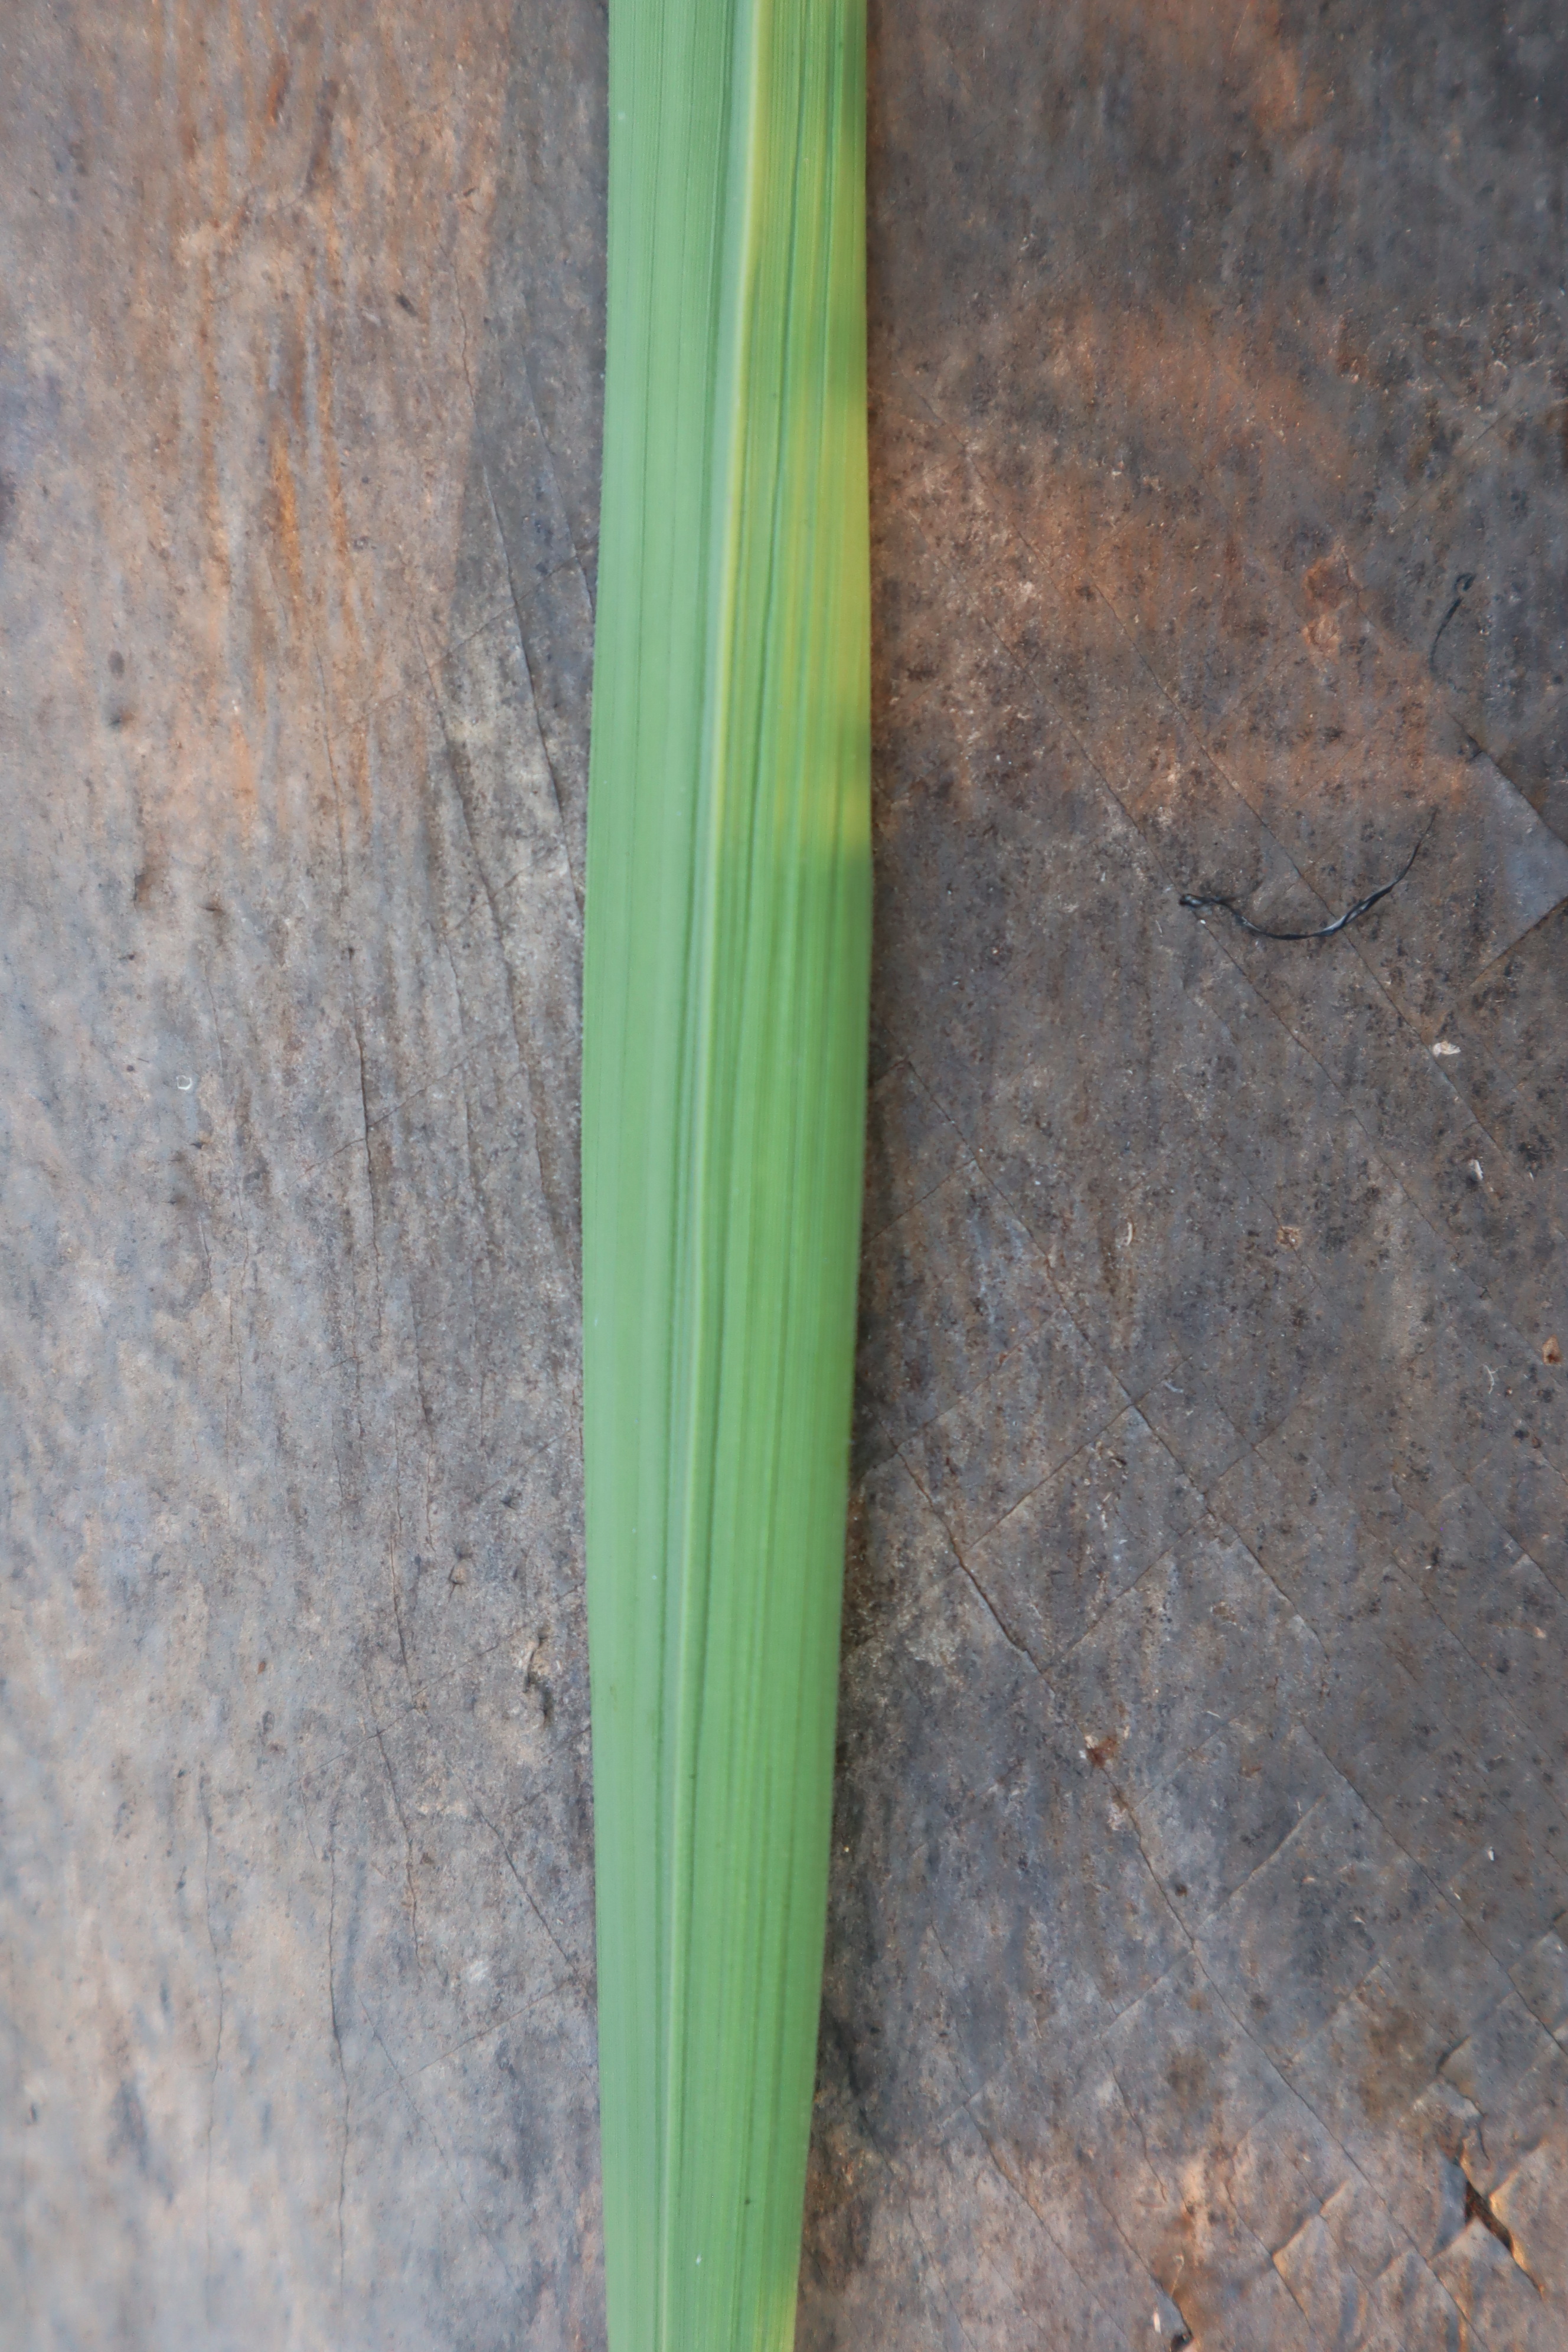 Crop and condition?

rice, healthy leaves
